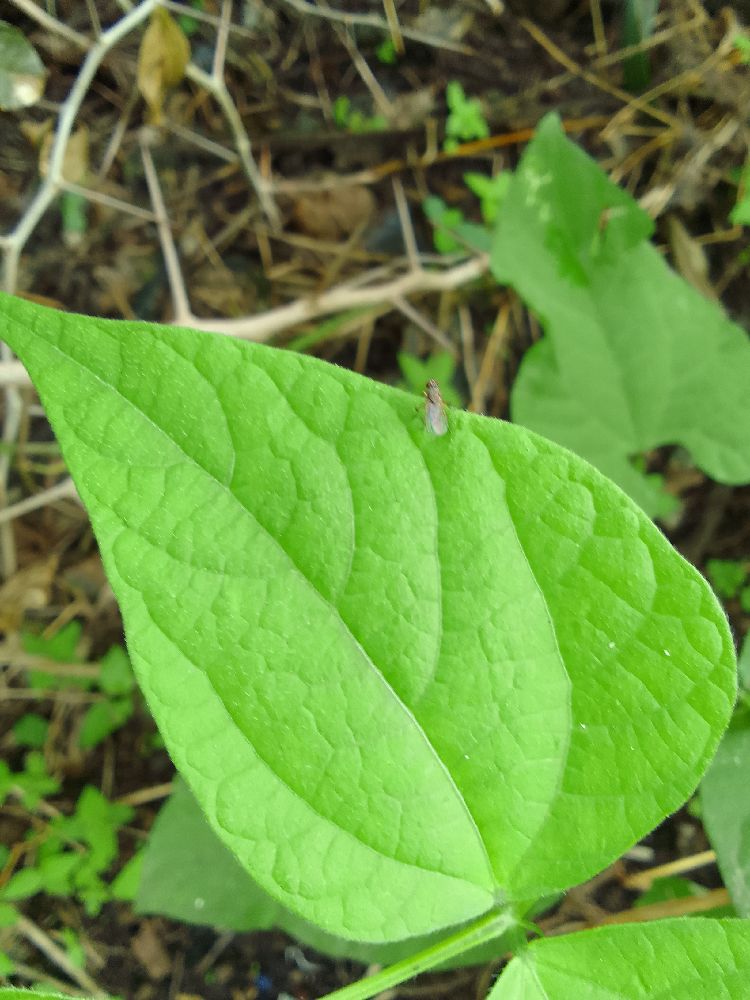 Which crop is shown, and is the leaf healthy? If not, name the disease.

common bean, healthy
